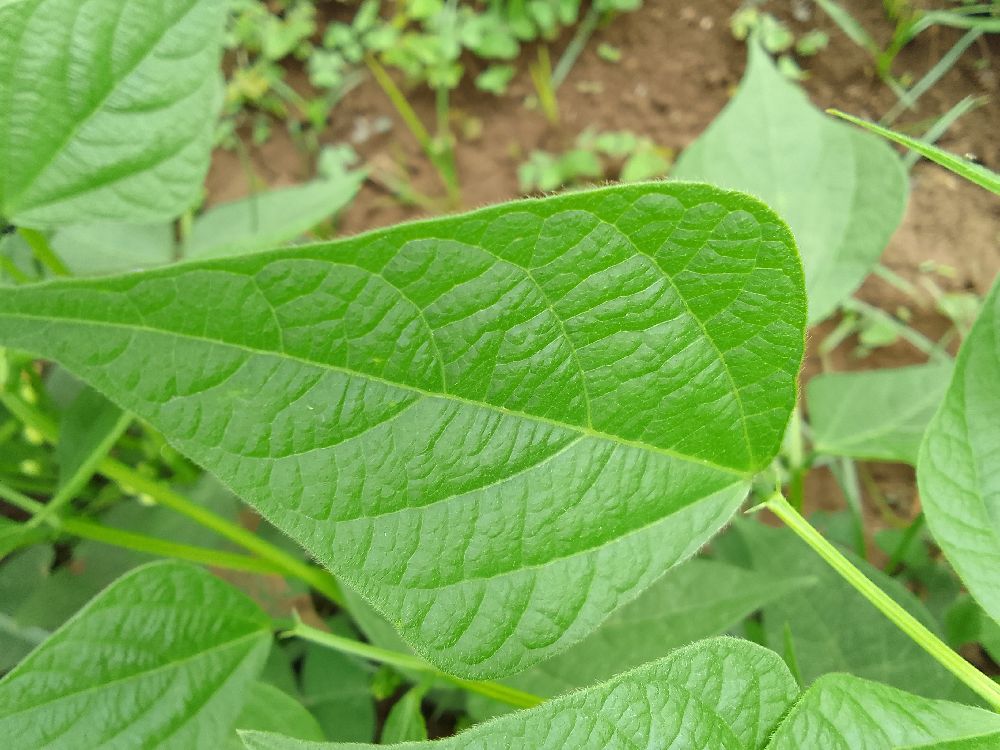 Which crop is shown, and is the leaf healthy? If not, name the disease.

common bean, healthy
